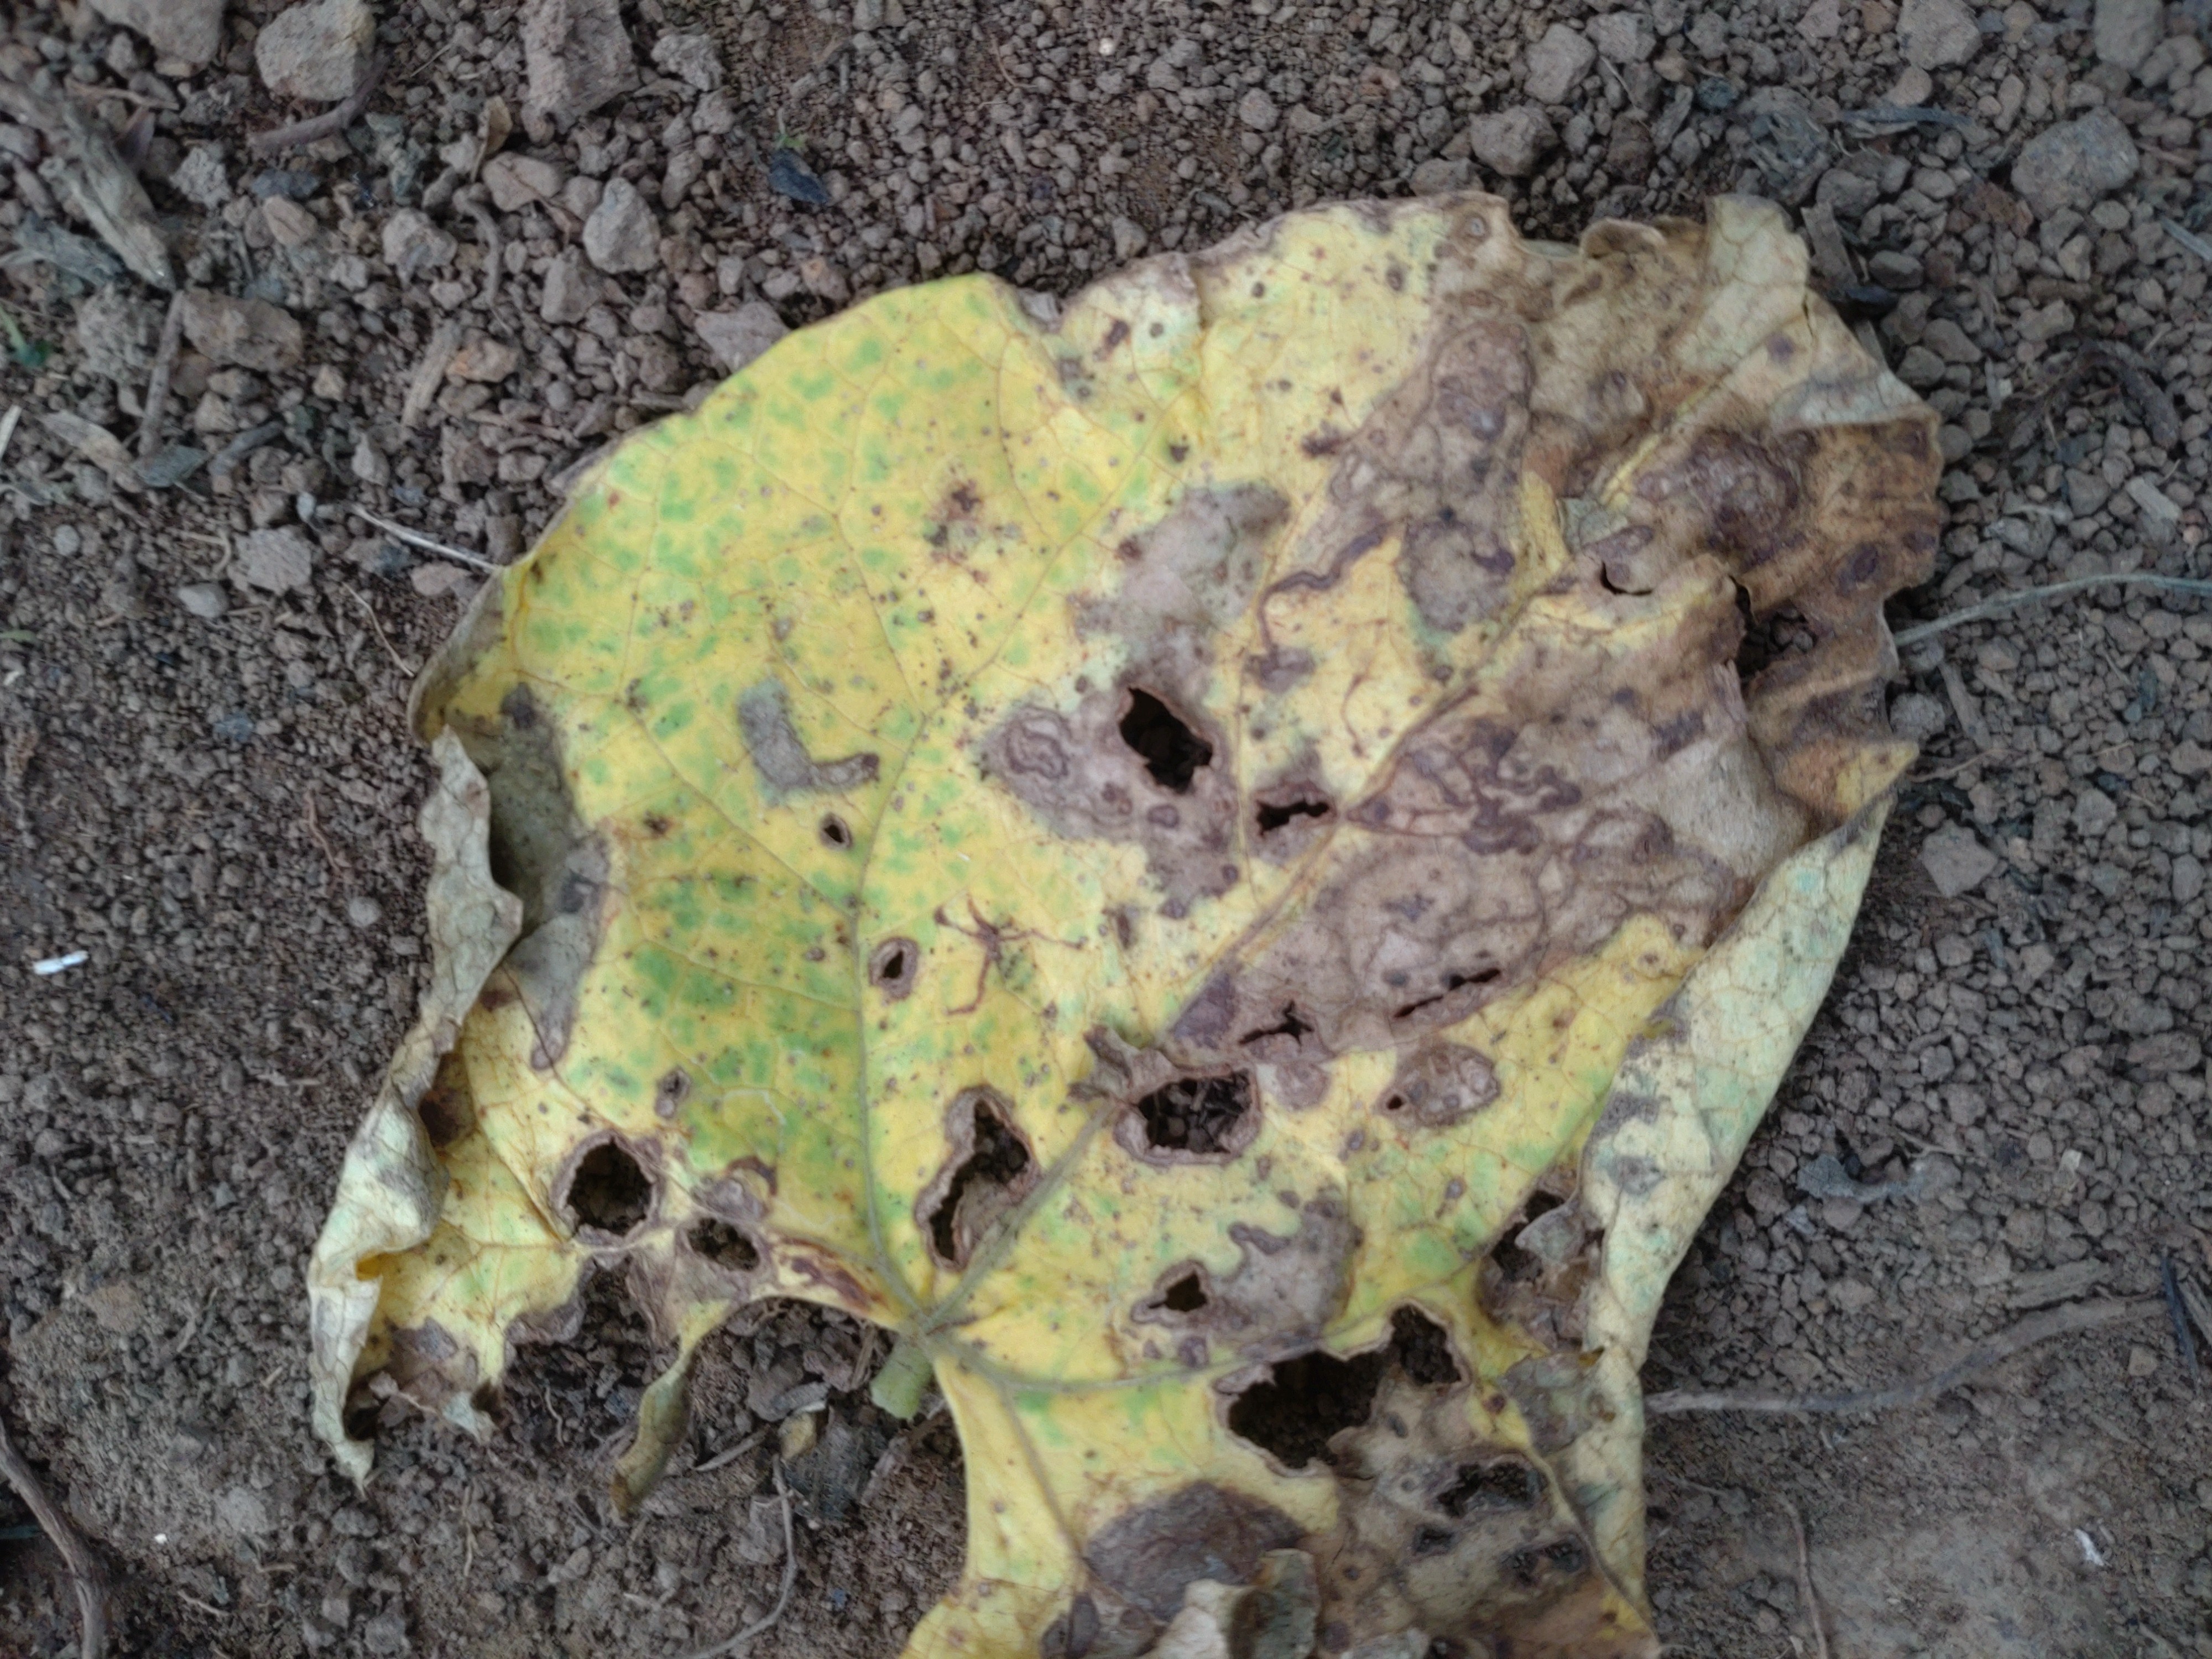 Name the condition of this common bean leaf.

anthracnose
